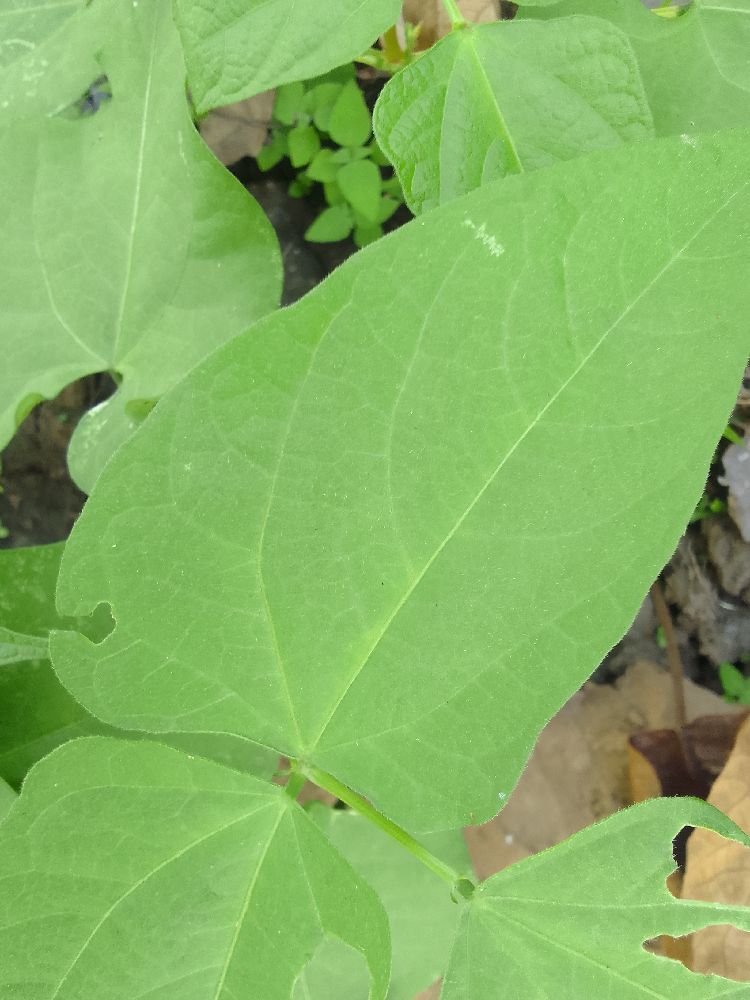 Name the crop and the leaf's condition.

common bean, healthy
